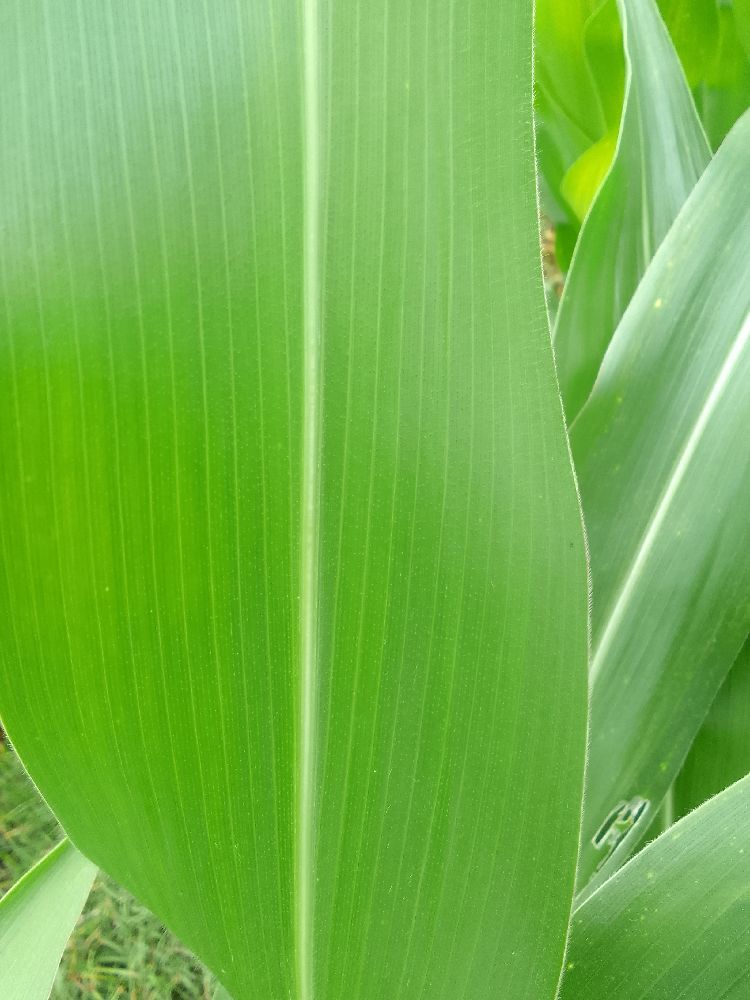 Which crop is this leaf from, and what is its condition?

maize, healthy
